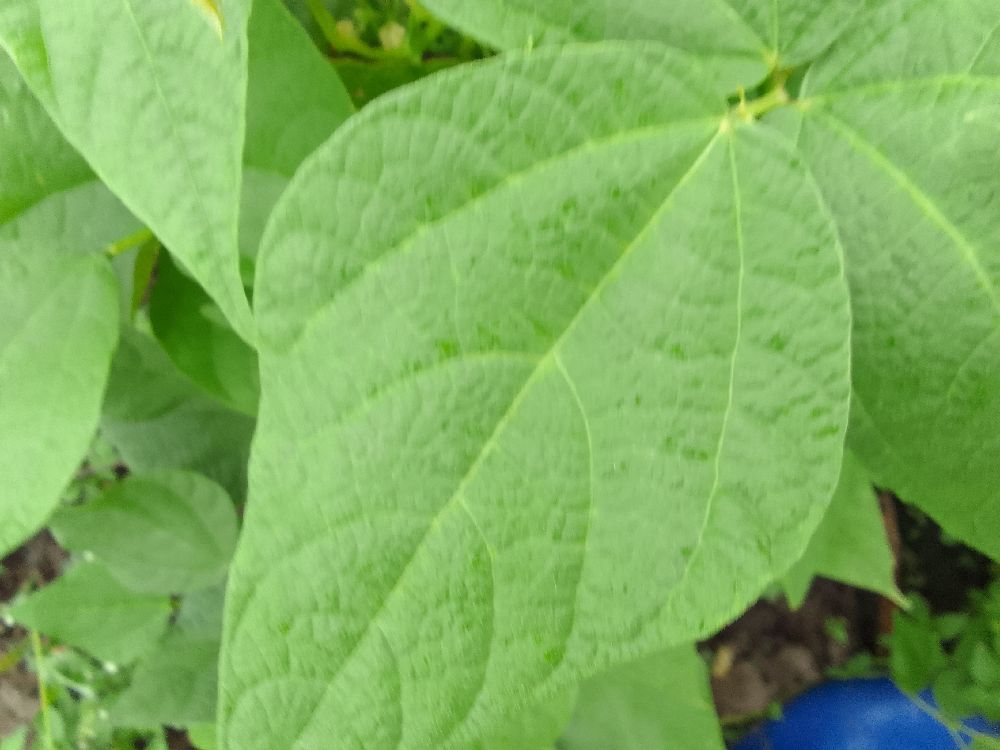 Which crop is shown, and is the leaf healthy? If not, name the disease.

common bean, healthy
